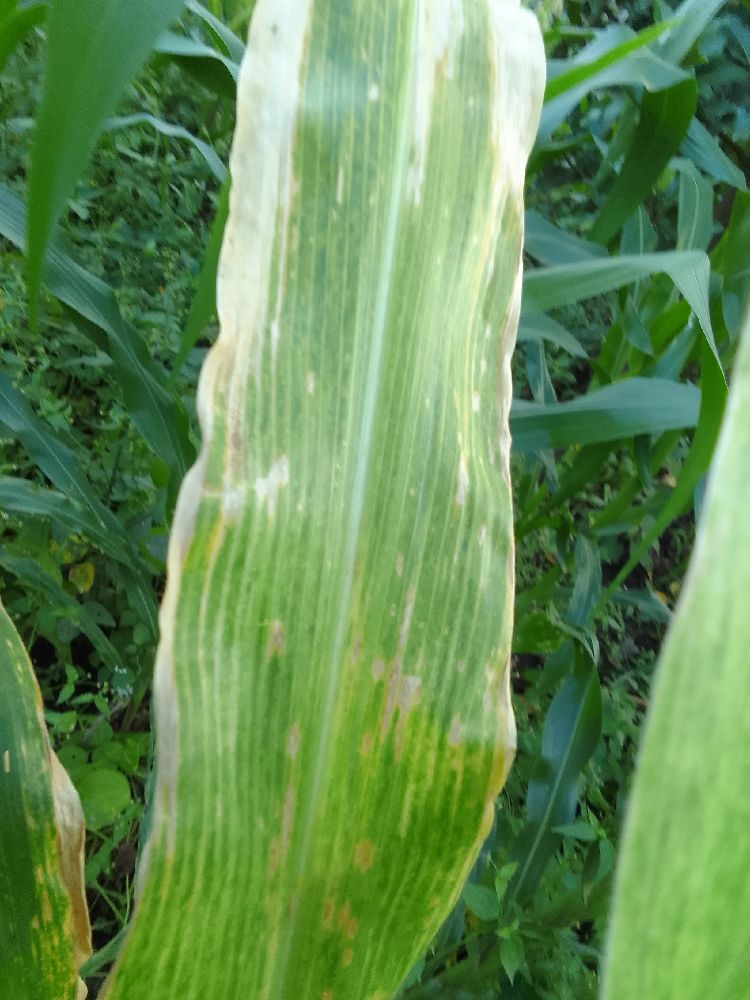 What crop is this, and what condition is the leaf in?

maize, maize lethal necrosis
